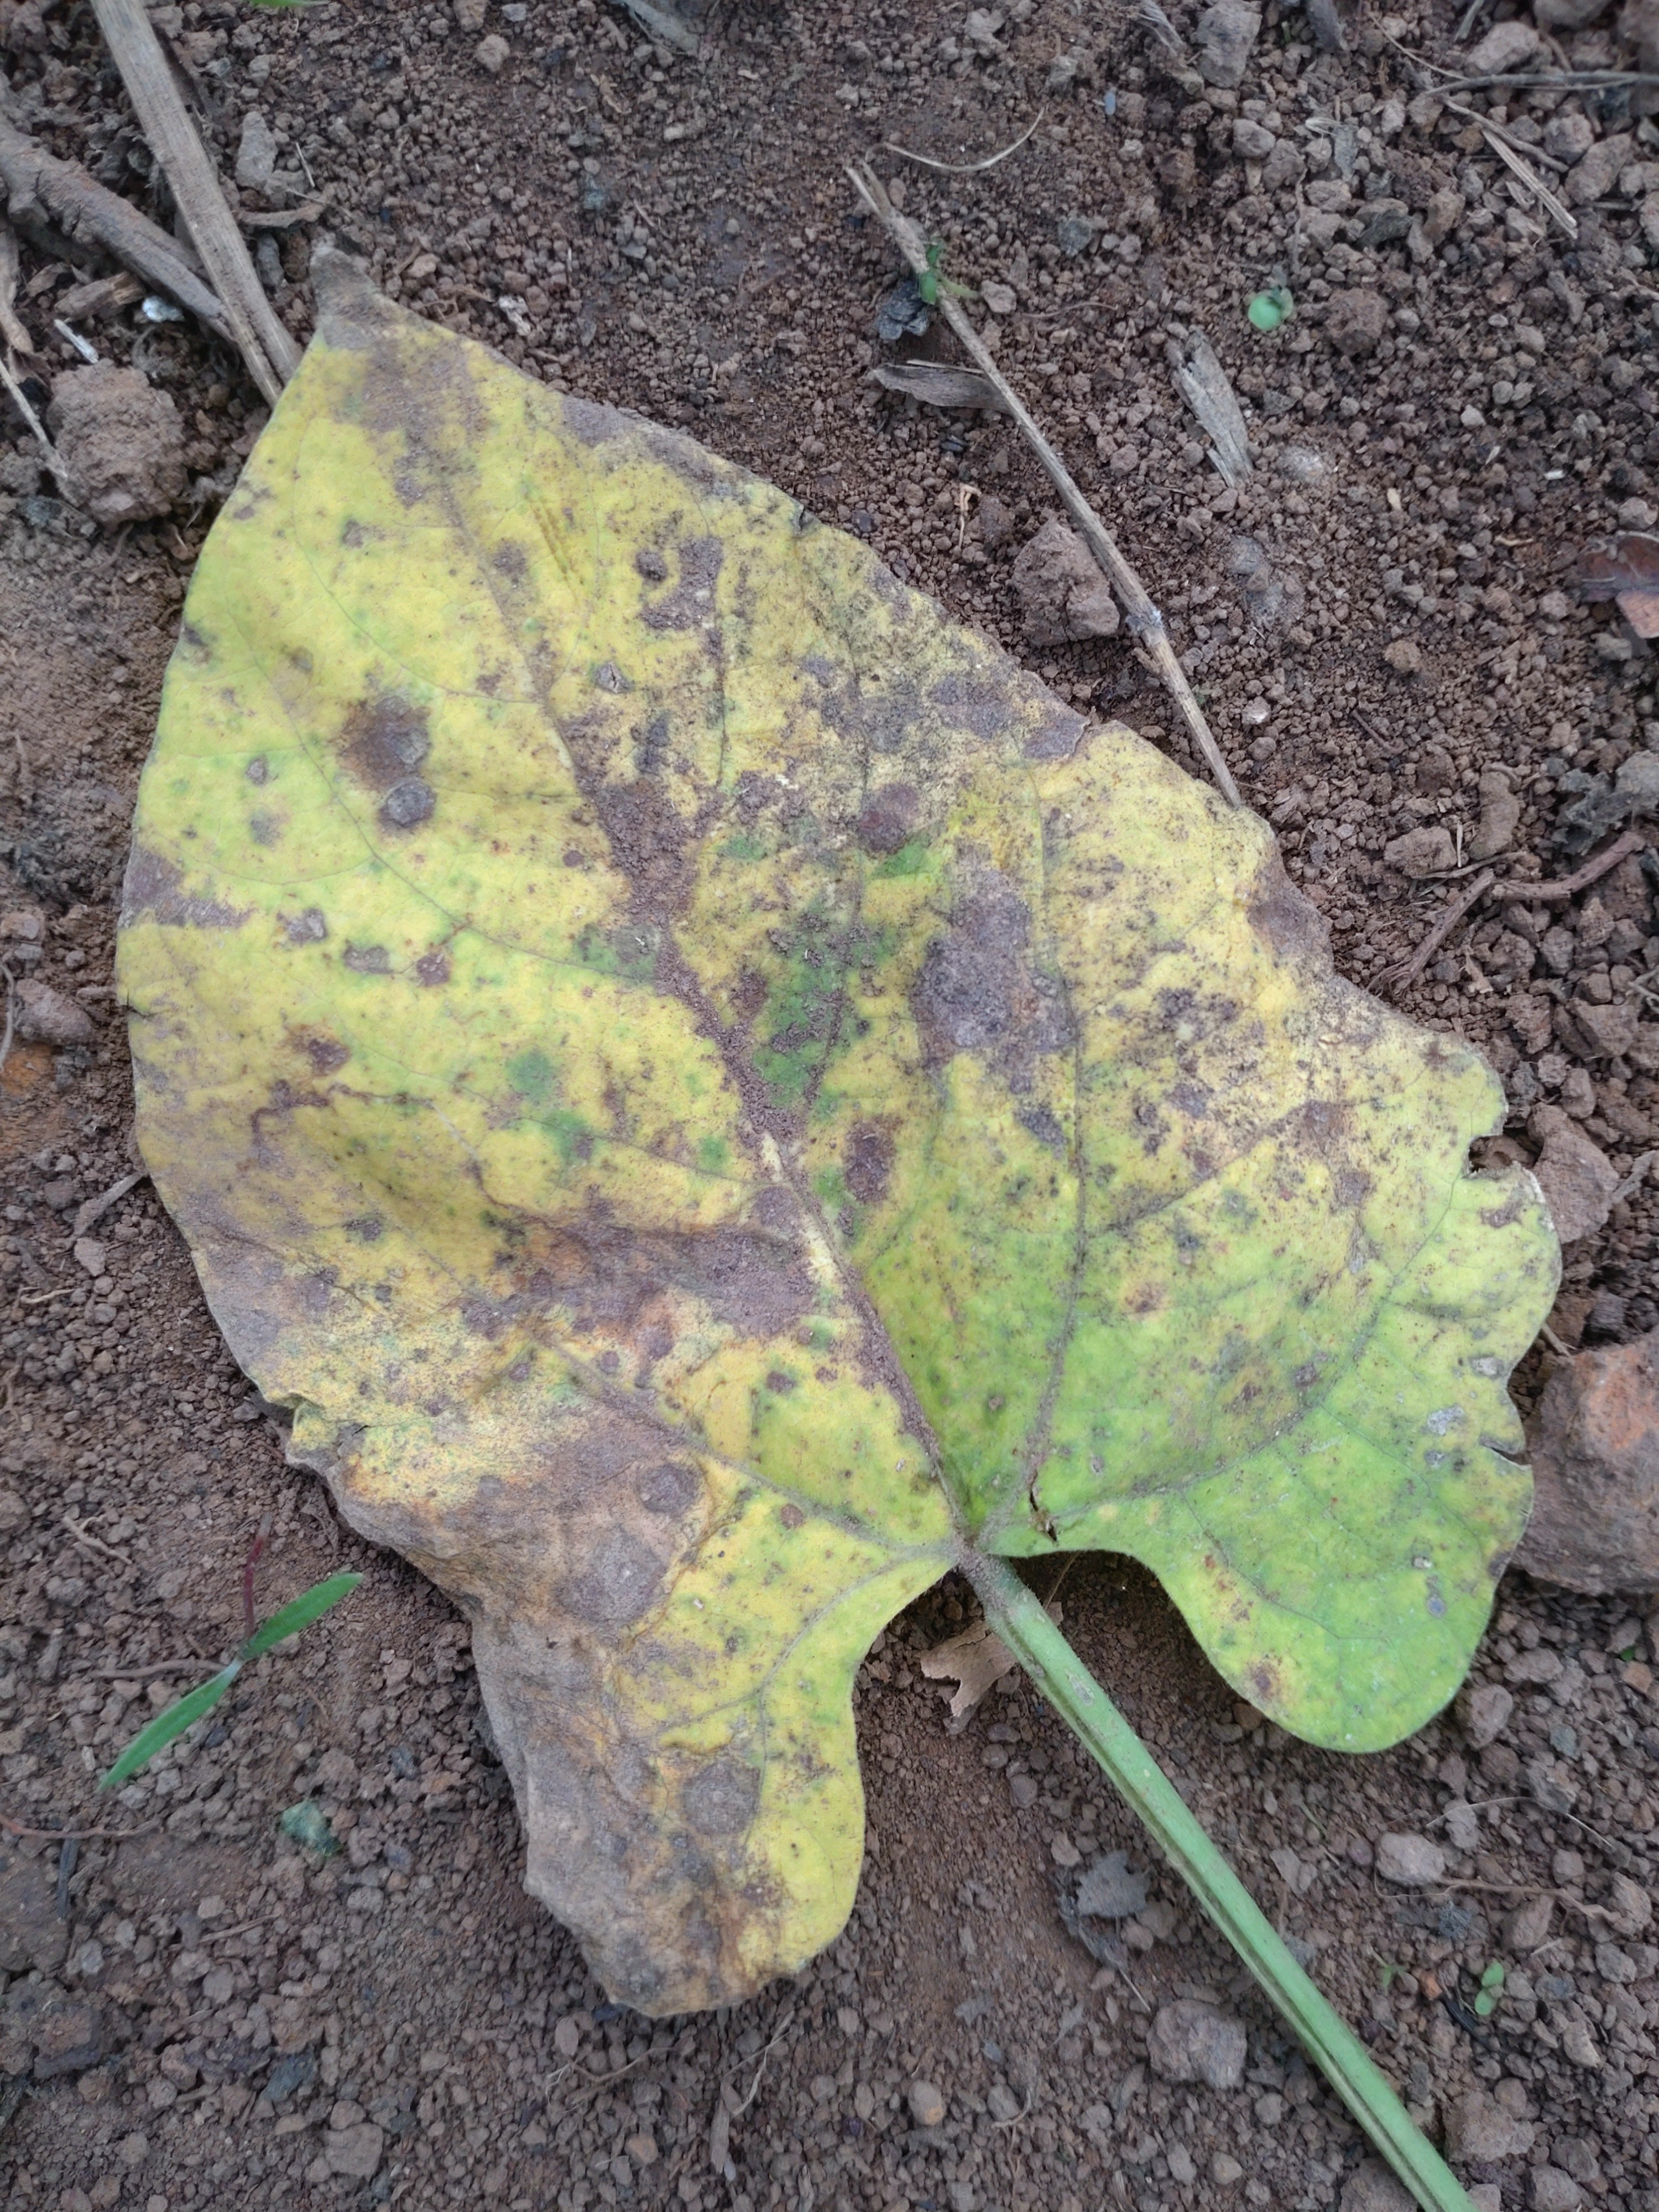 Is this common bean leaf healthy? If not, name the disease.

anthracnose
